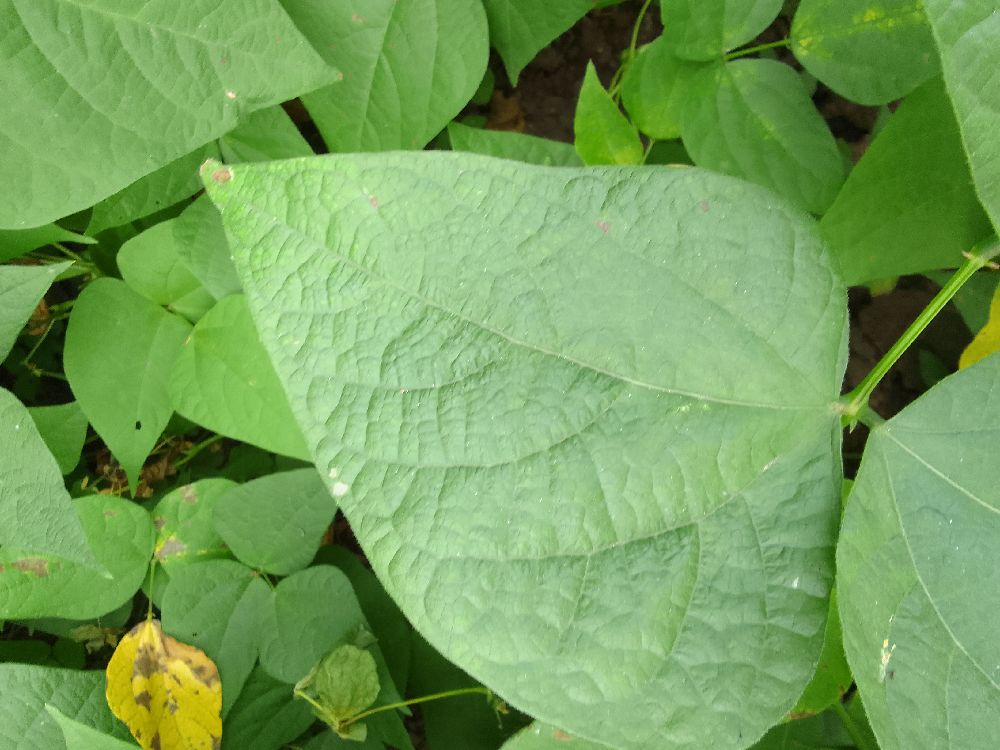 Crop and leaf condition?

common bean, healthy
